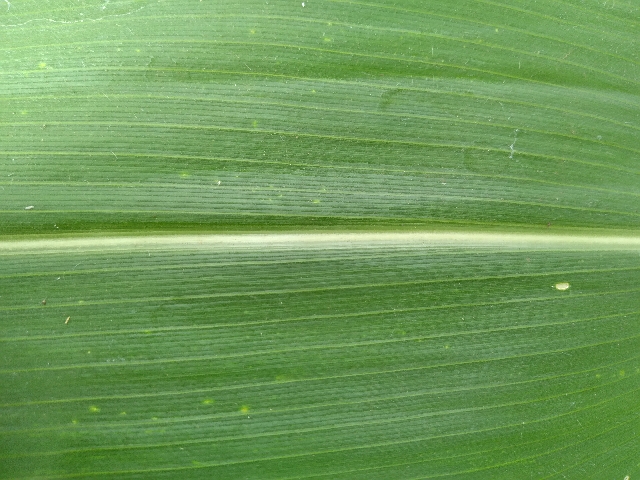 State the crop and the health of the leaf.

maize, healthy
